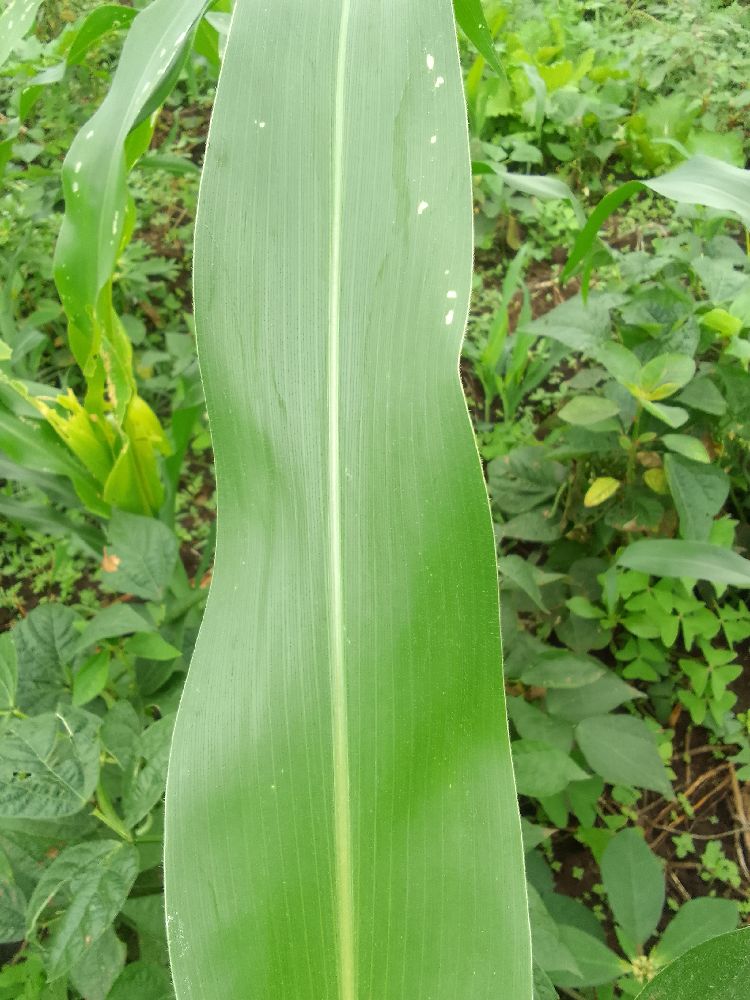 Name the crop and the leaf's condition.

maize, healthy
